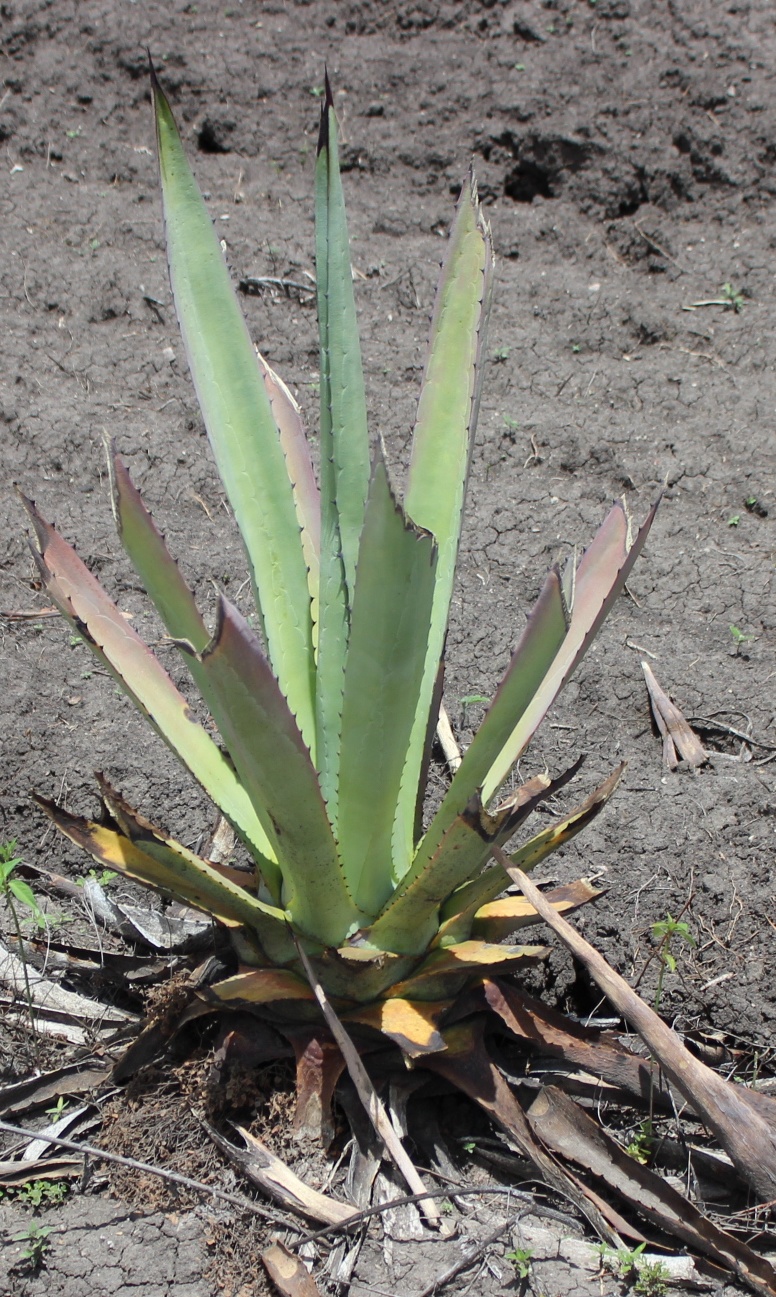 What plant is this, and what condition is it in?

agave, sick
